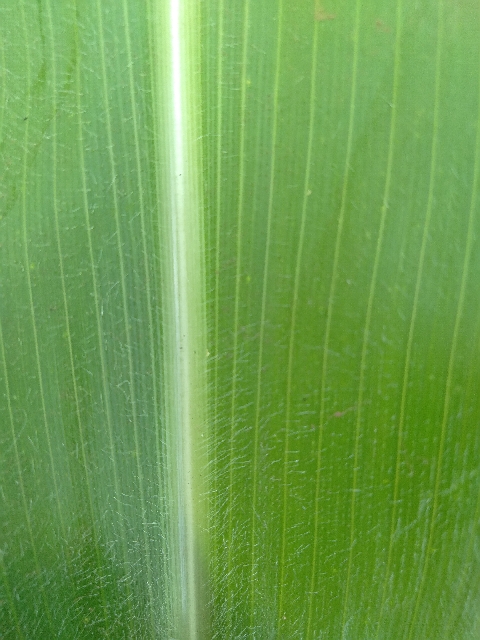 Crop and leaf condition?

maize, healthy
